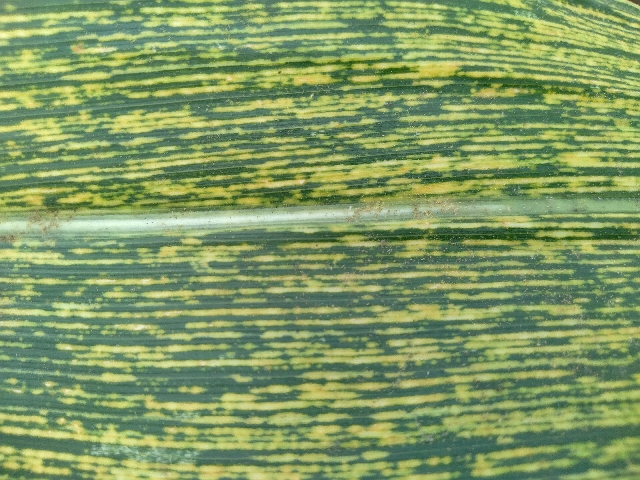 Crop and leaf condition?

maize, maize streak virus
